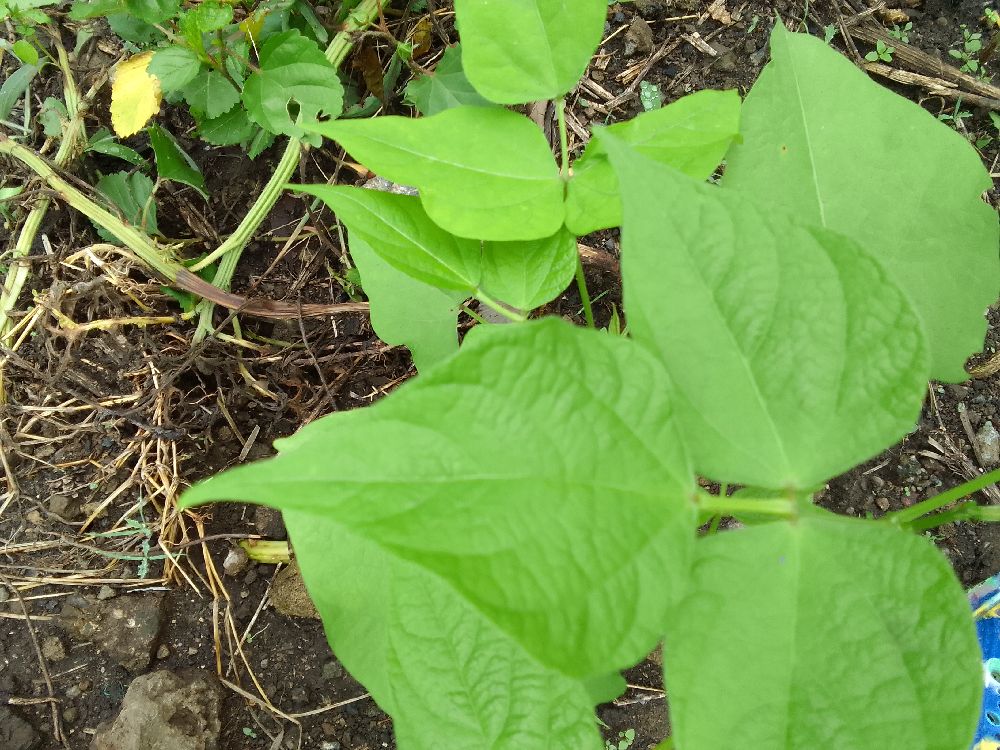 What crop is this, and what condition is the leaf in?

common bean, healthy
